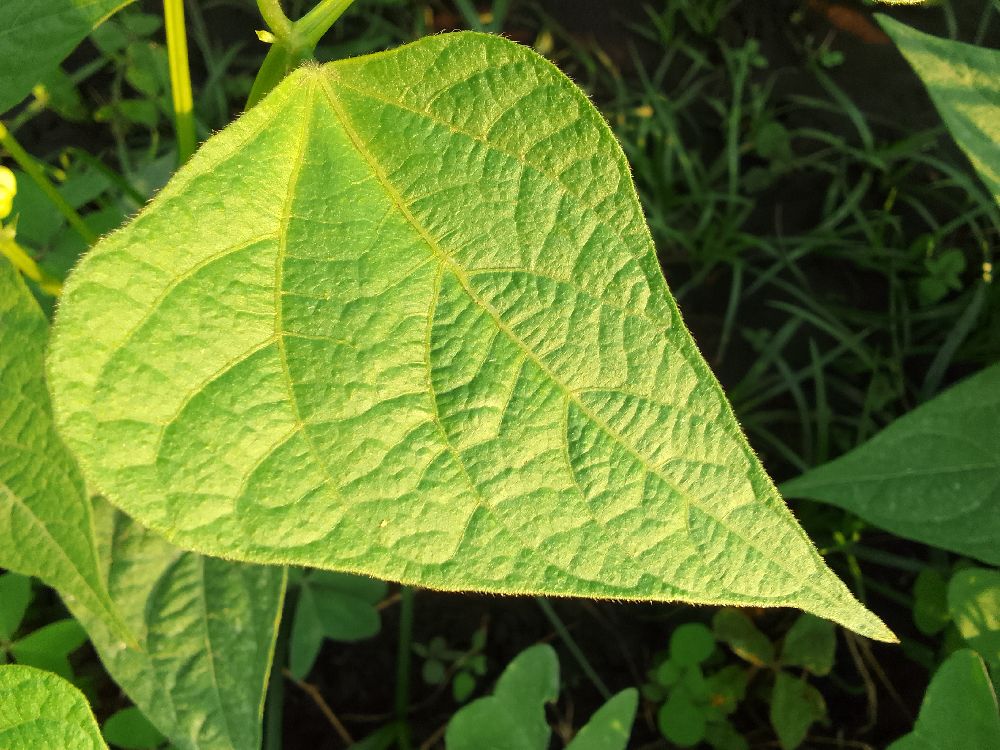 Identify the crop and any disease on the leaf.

common bean, healthy
